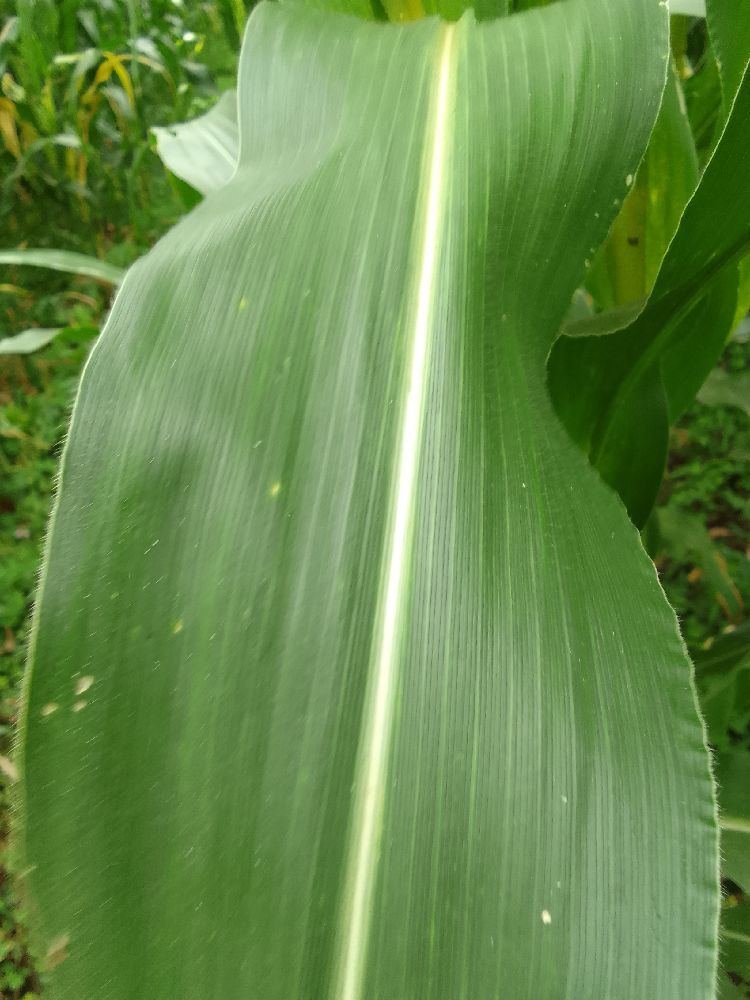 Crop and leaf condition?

maize, healthy
